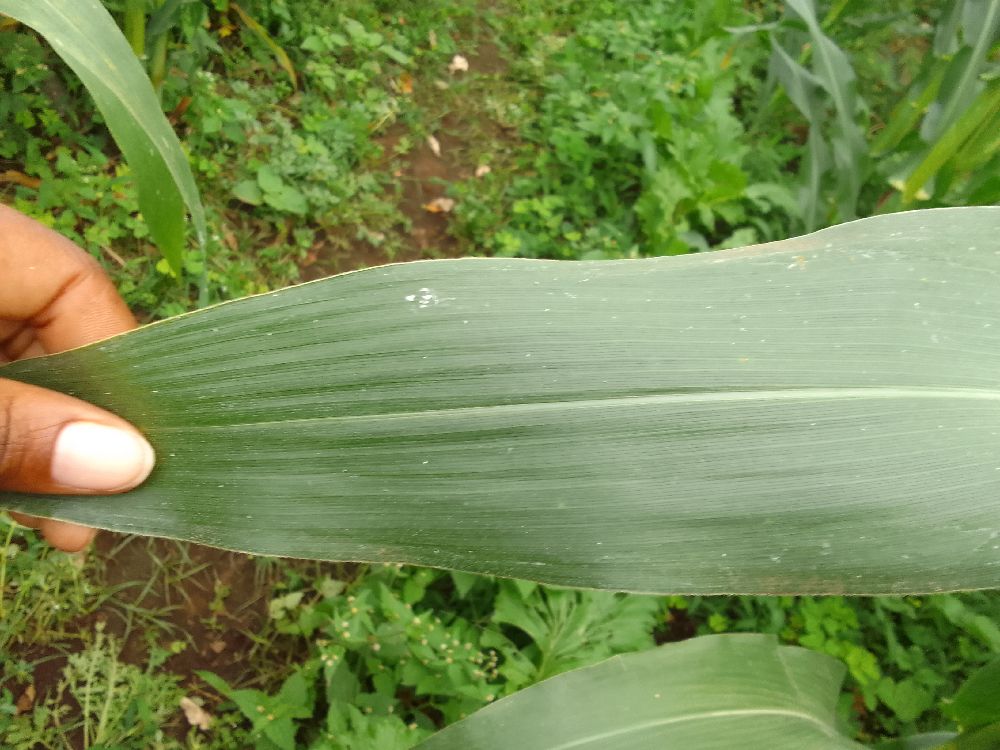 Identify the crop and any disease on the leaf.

maize, healthy
